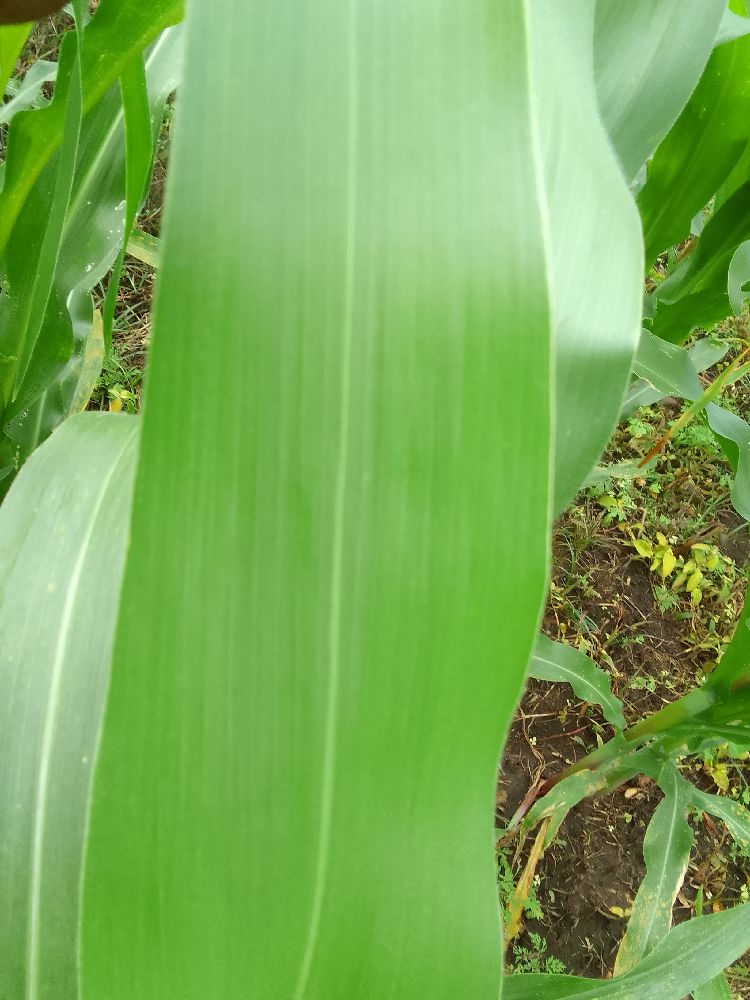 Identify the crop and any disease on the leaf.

maize, healthy
